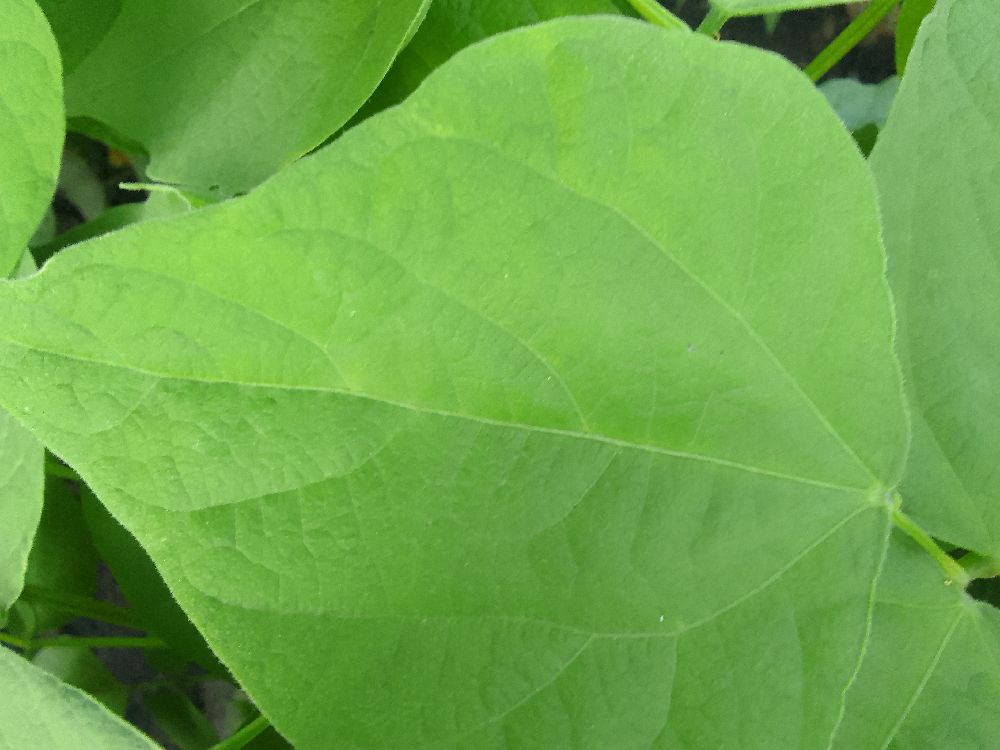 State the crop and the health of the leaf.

common bean, healthy
